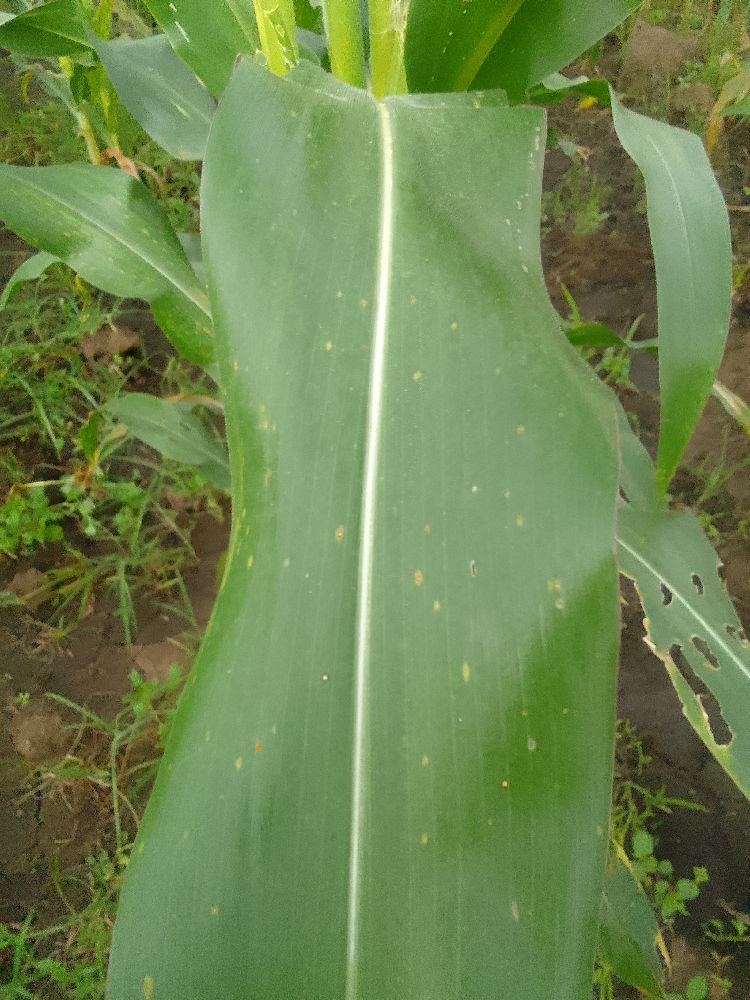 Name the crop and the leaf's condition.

maize, healthy
